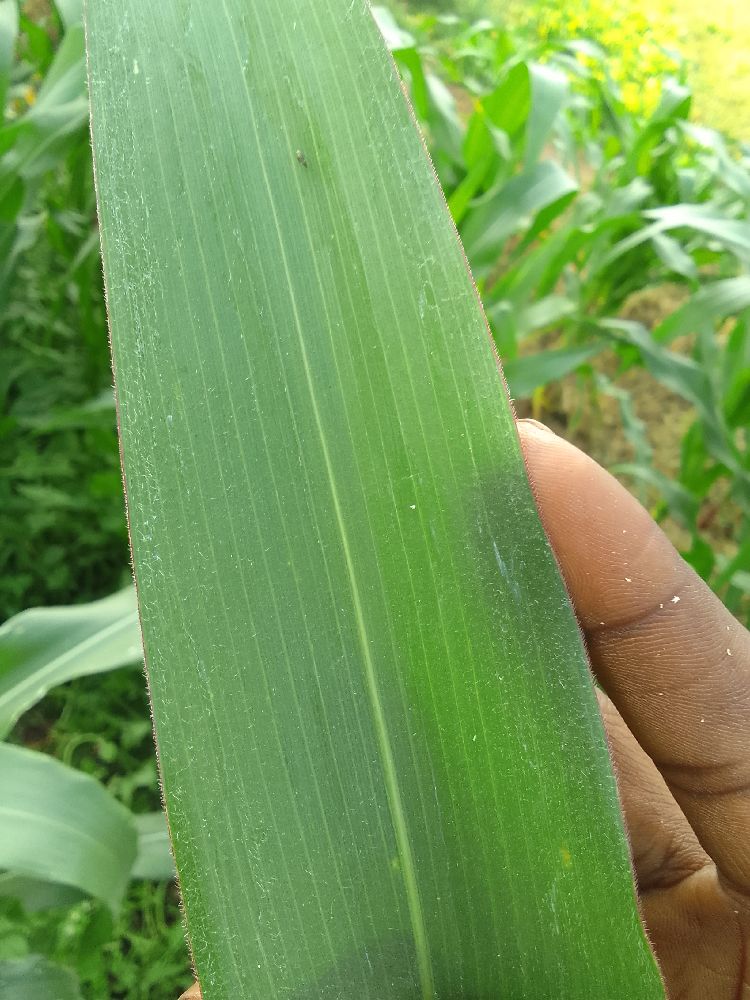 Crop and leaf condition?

maize, healthy
